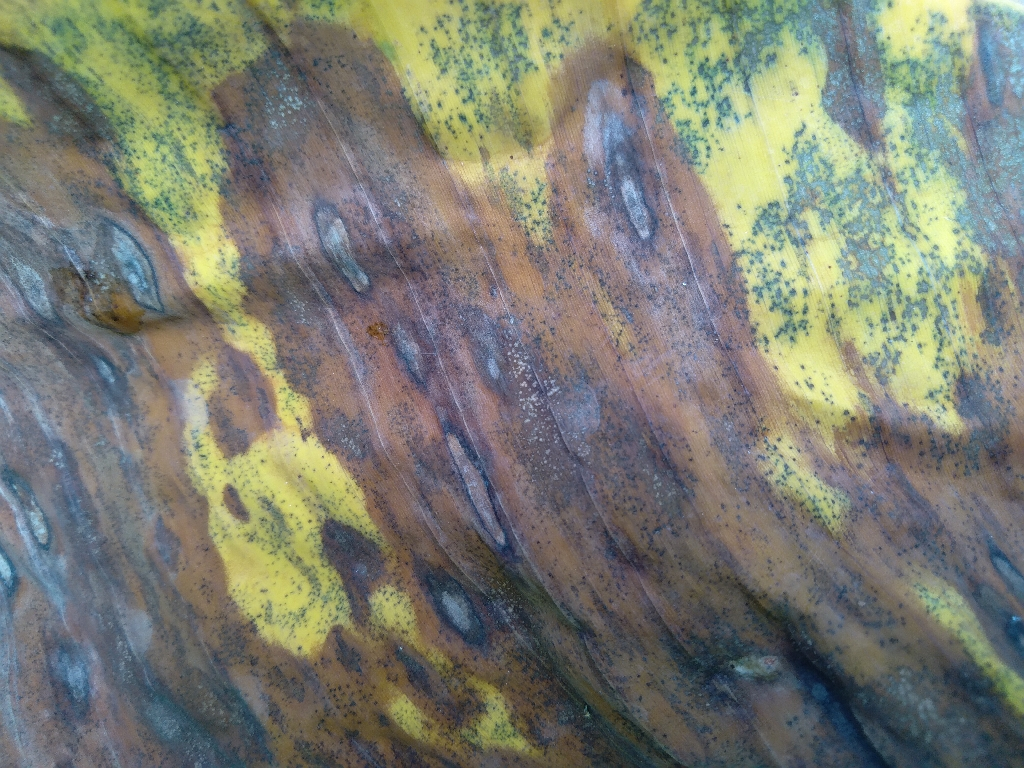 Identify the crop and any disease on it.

banana, black sigatoka
